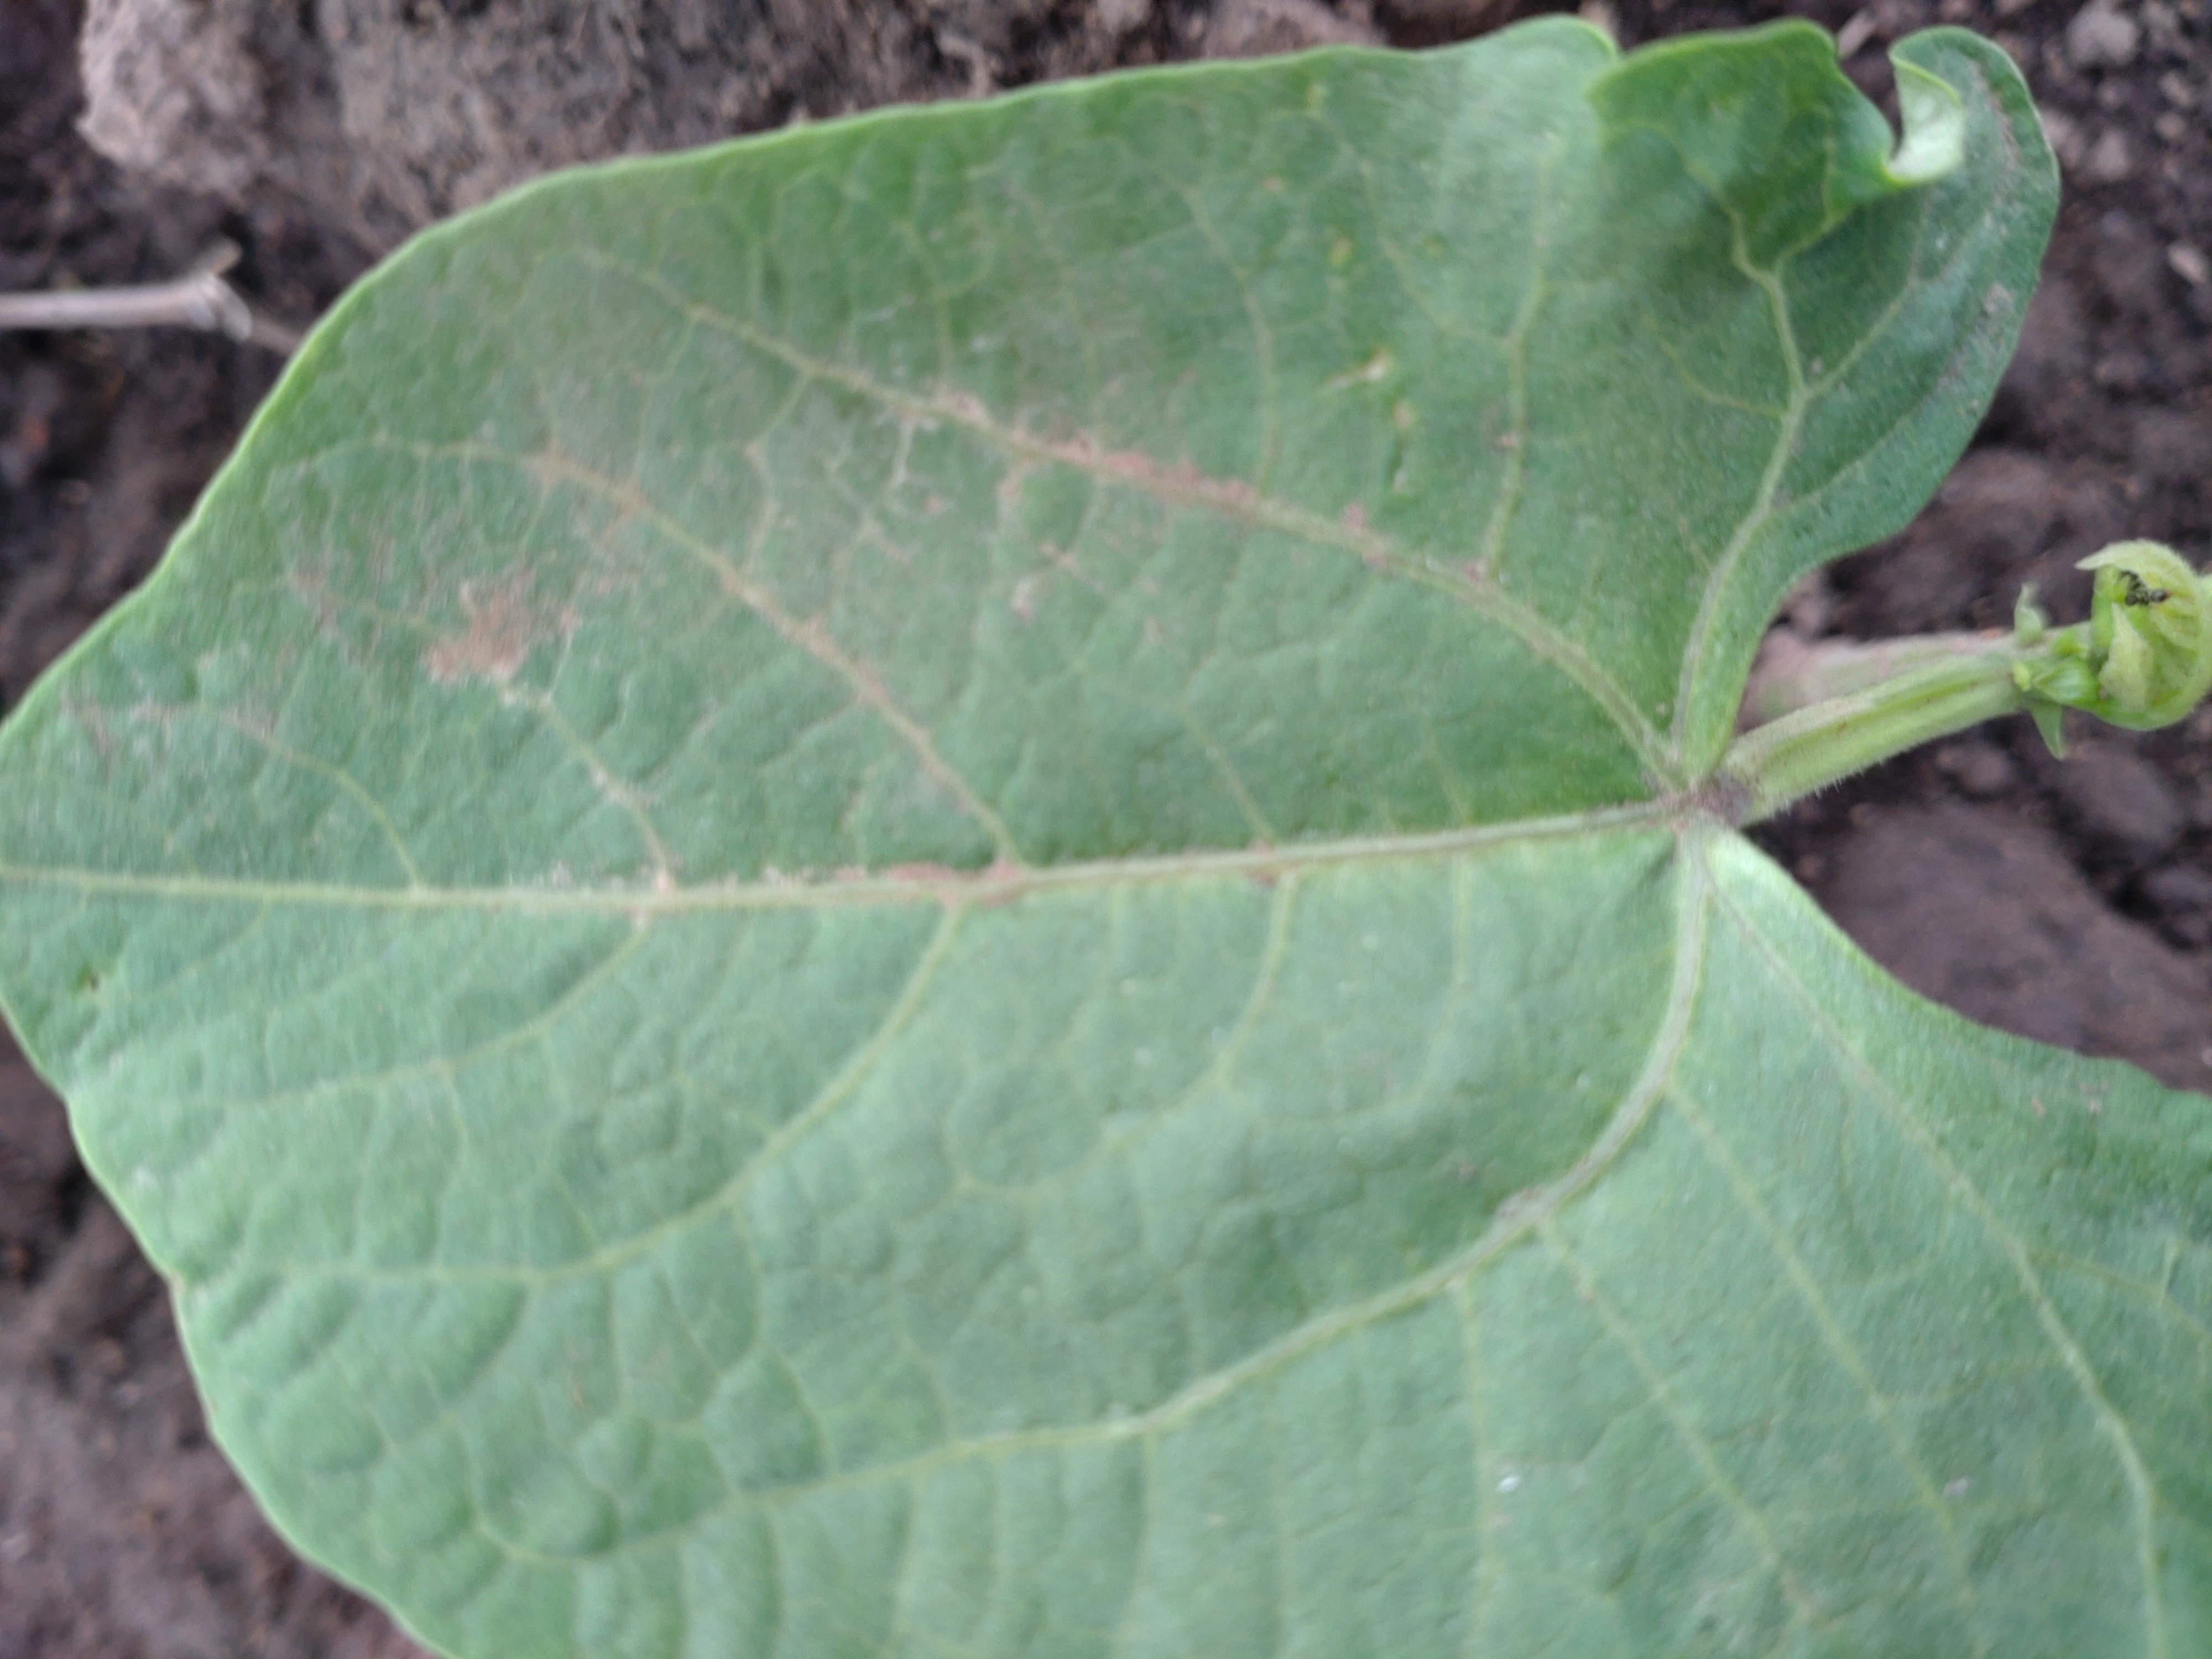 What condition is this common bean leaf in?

healthy
